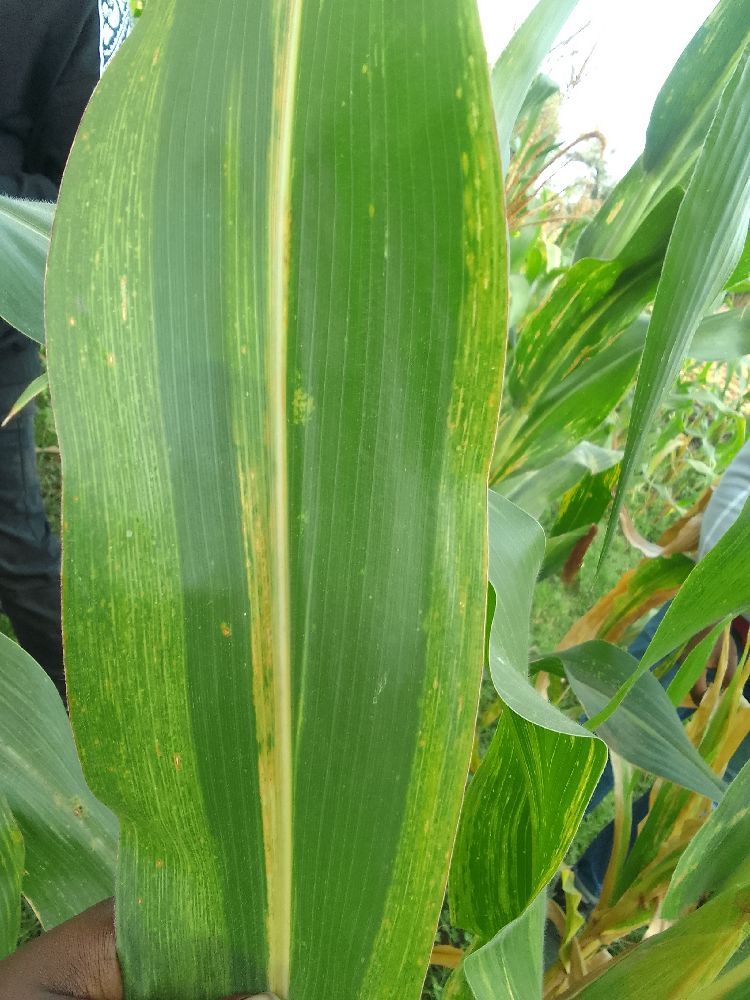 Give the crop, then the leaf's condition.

maize, maize lethal necrosis
